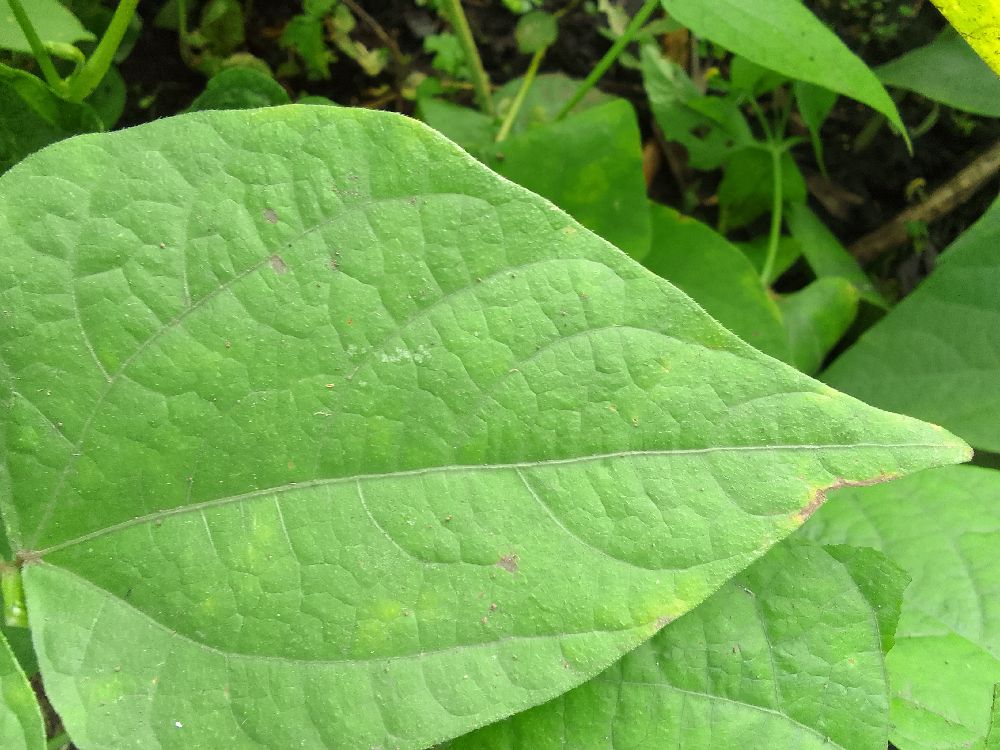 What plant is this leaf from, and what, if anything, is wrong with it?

common bean, healthy
